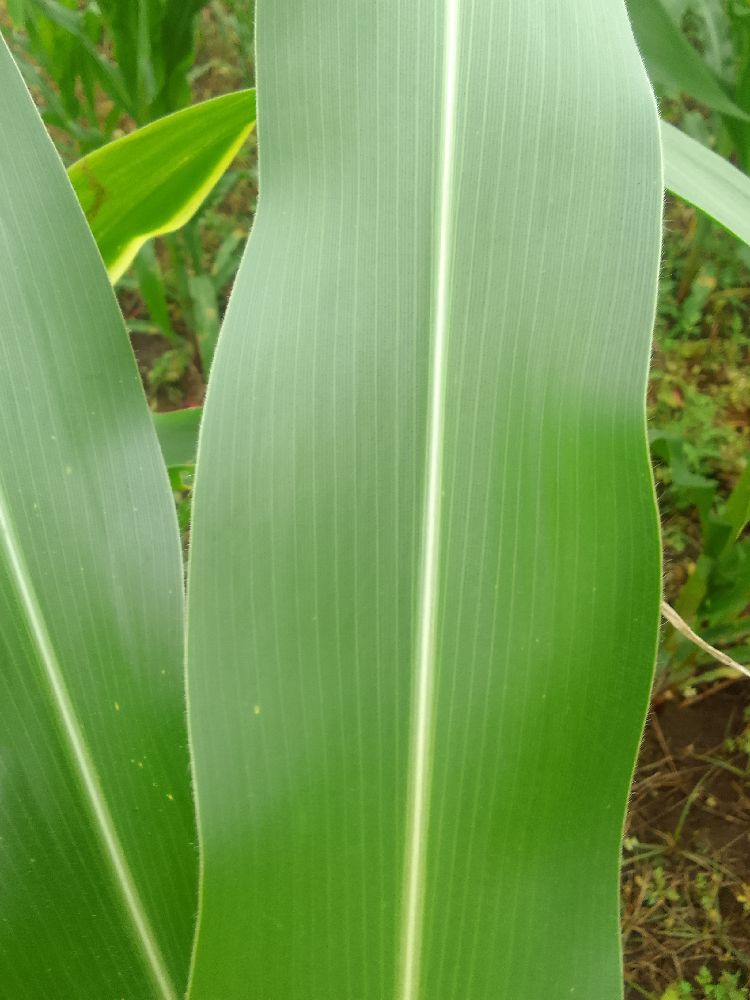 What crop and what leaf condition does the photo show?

maize, healthy
